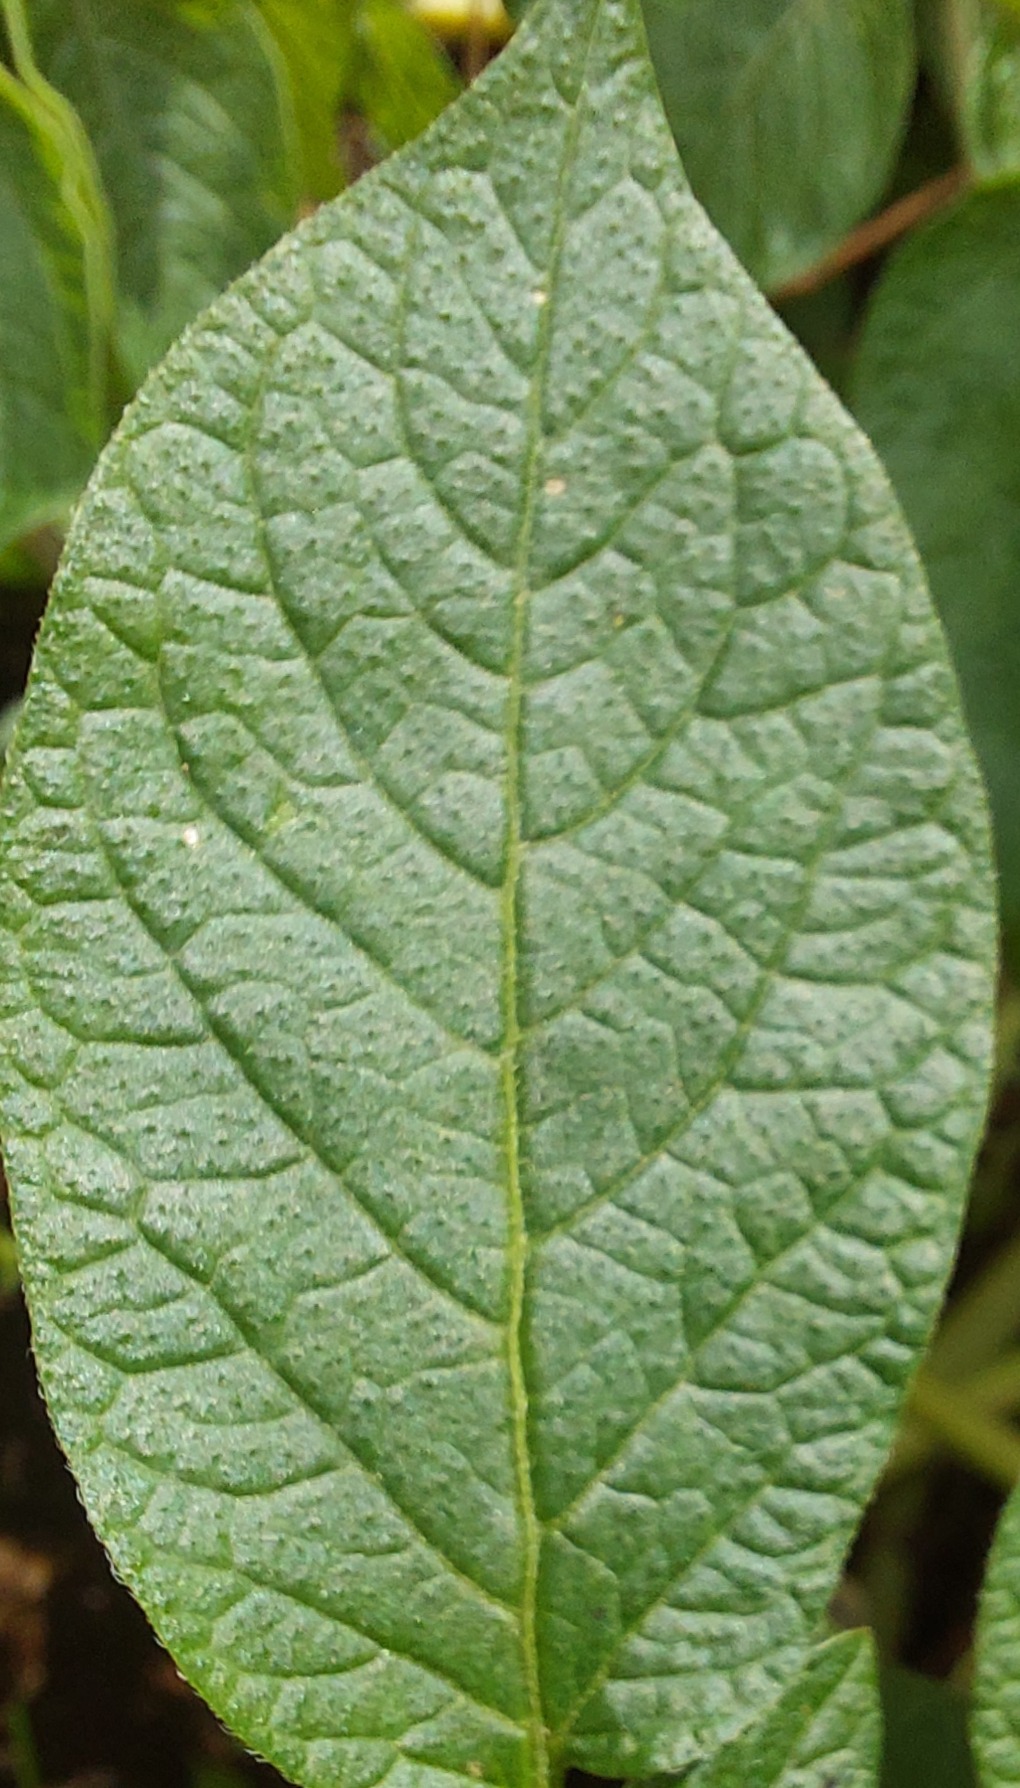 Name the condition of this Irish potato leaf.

healthy
